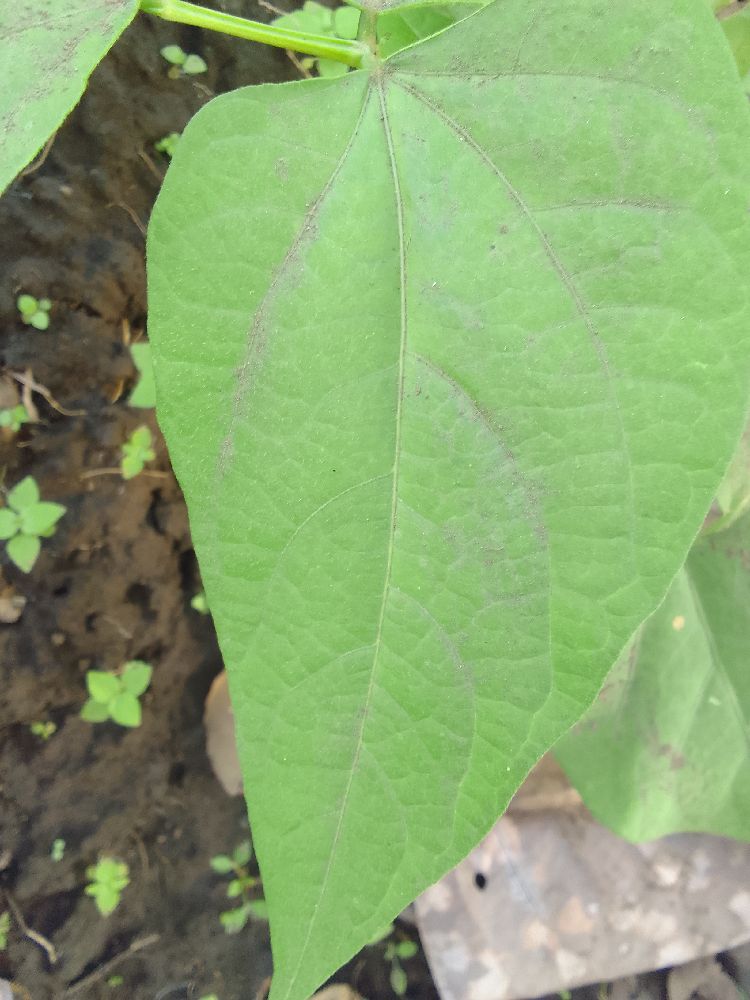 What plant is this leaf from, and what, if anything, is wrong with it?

common bean, healthy
